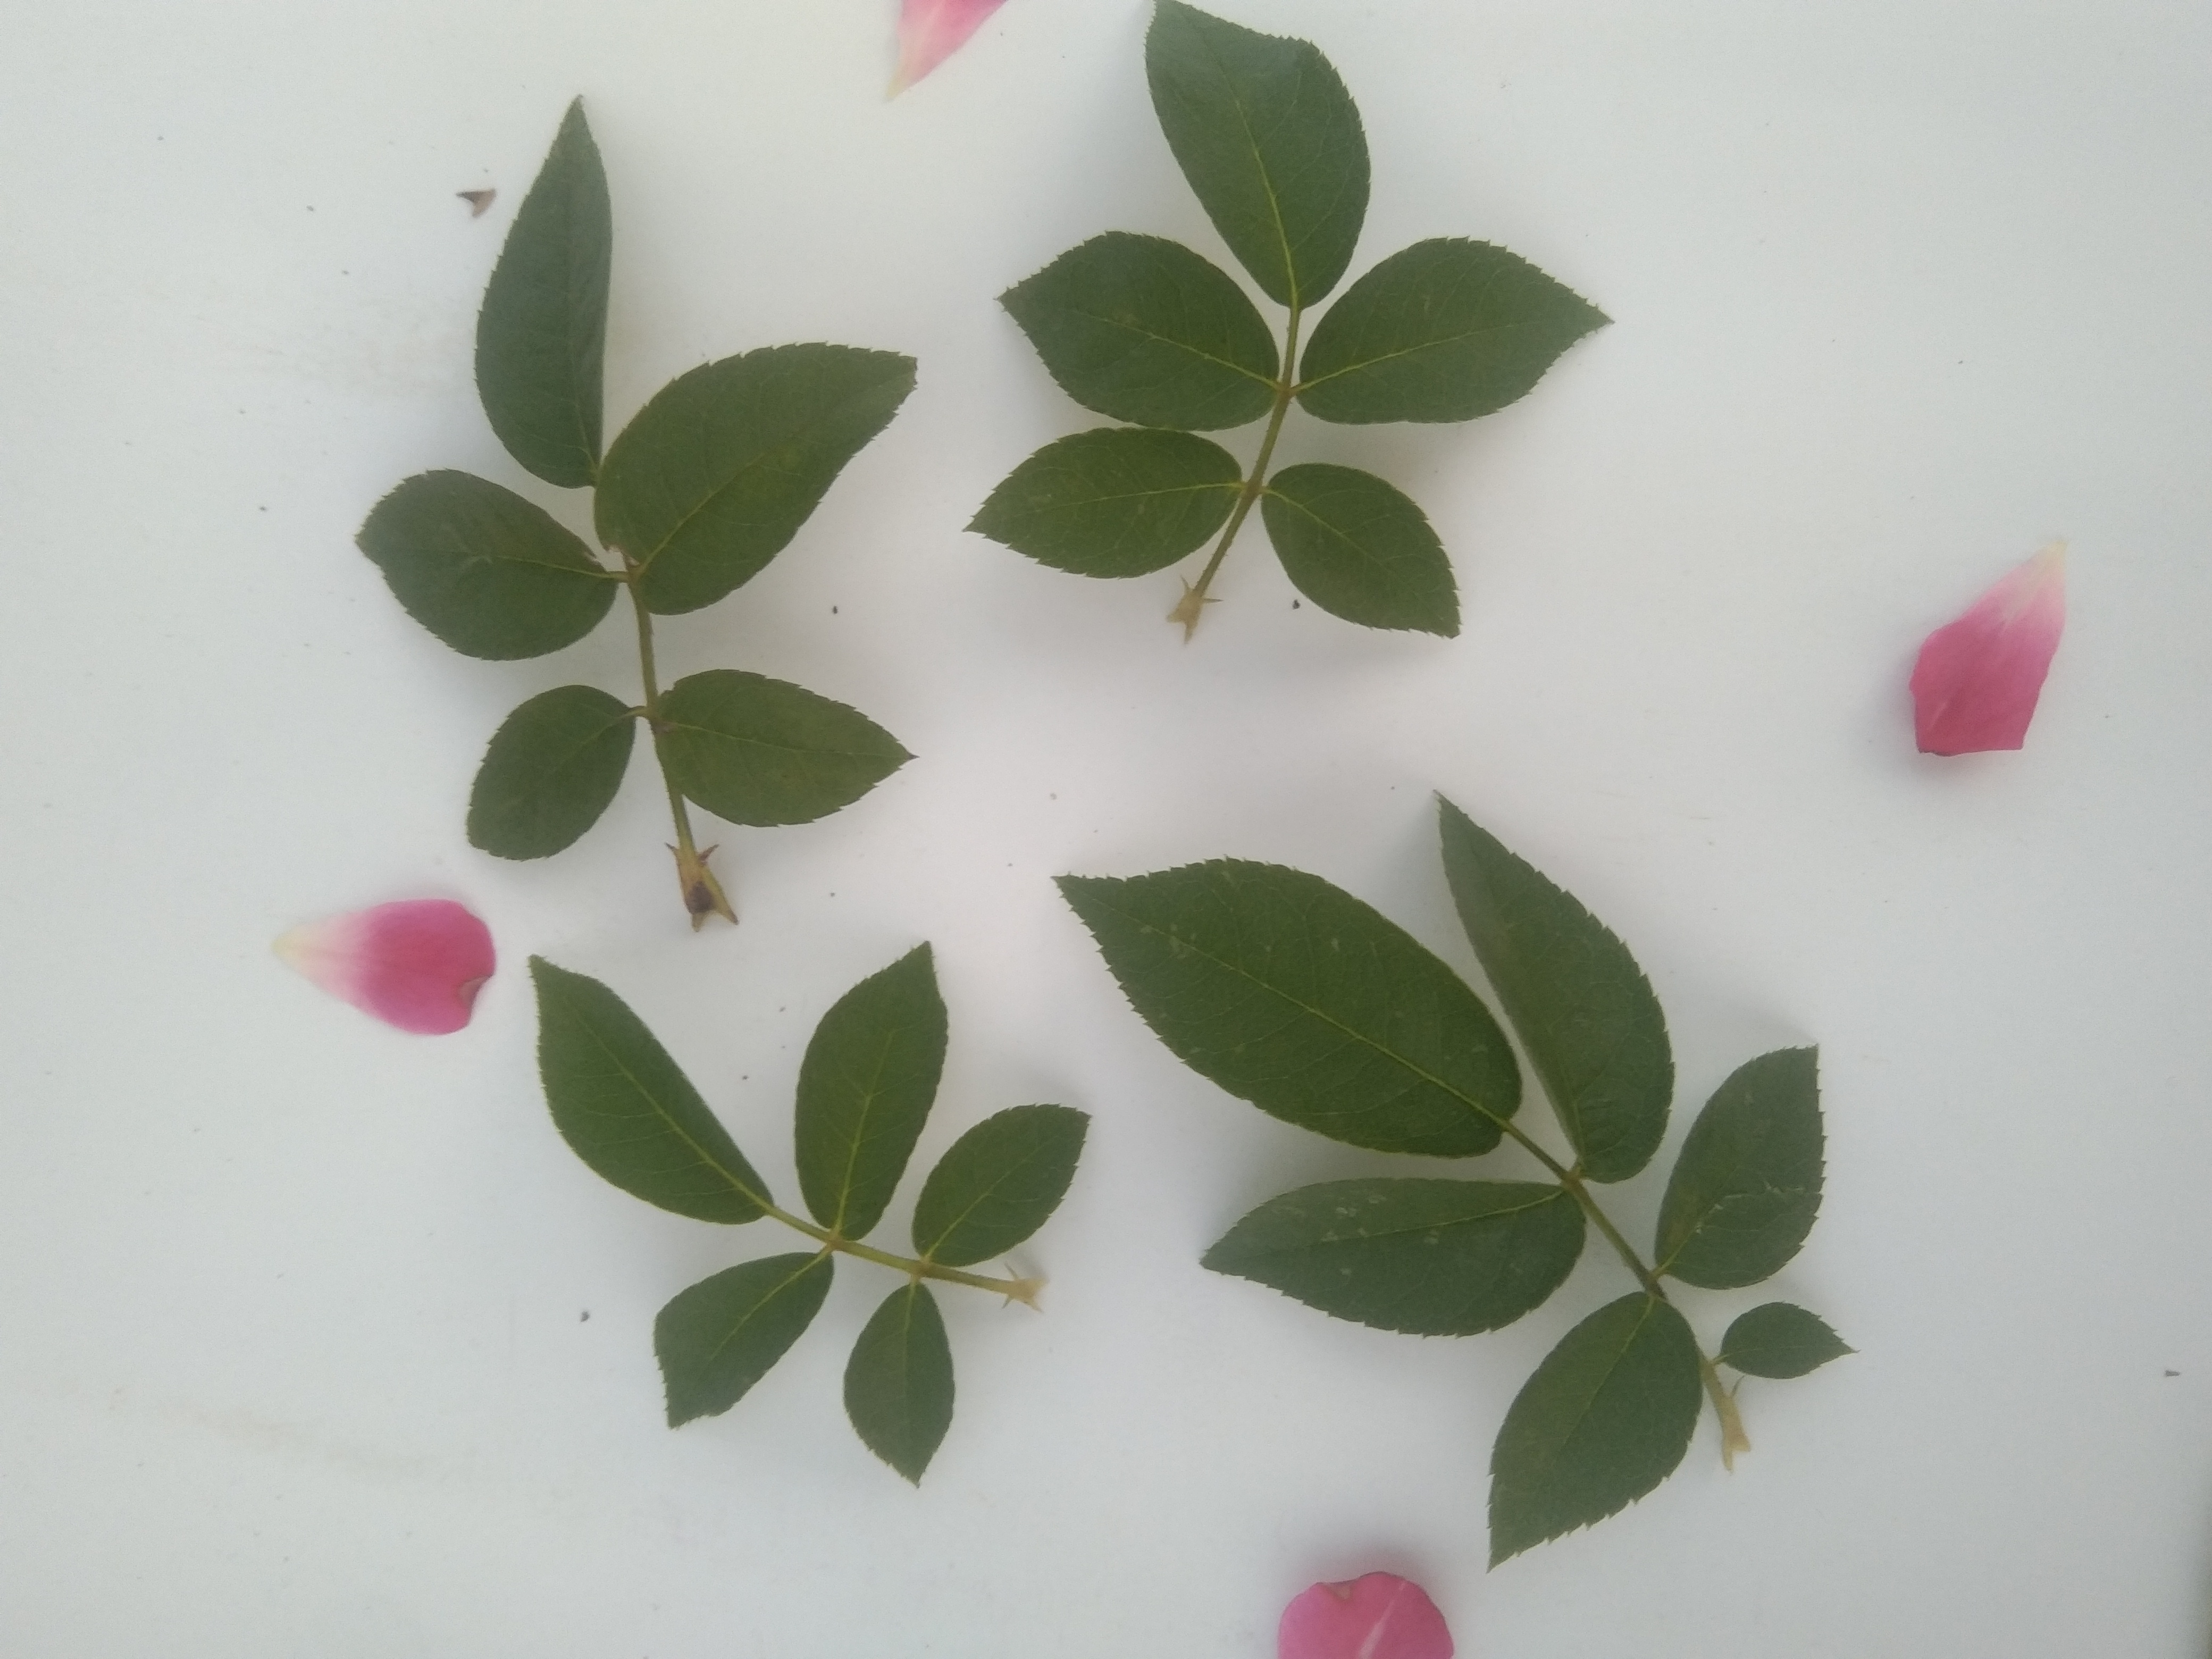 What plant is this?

rose
